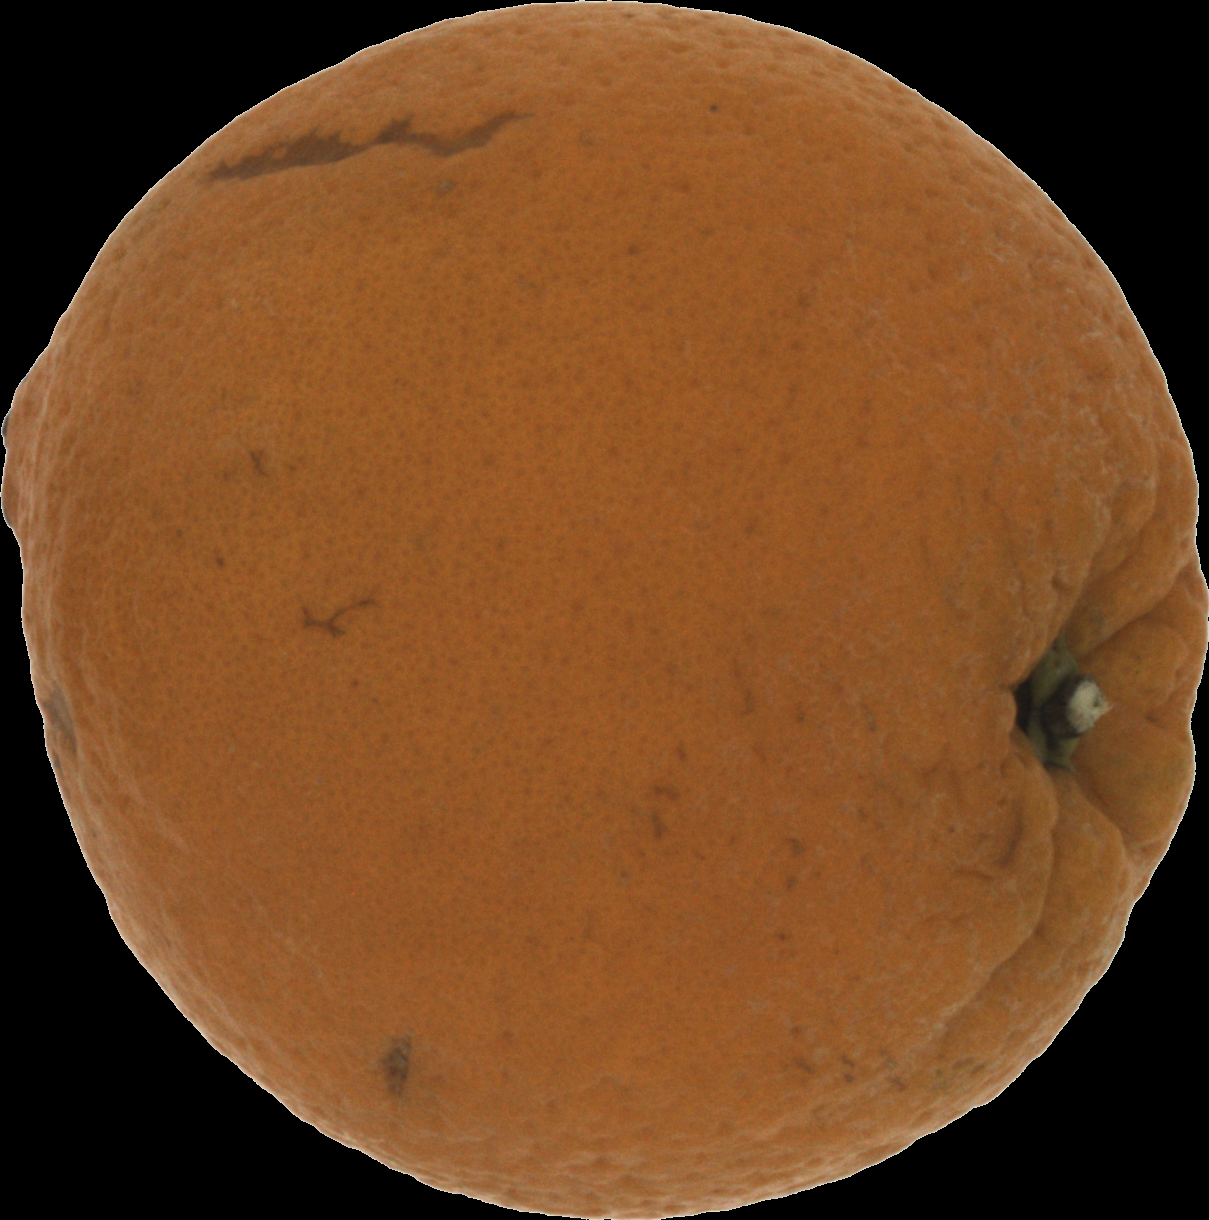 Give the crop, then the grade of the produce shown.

orange, bad
